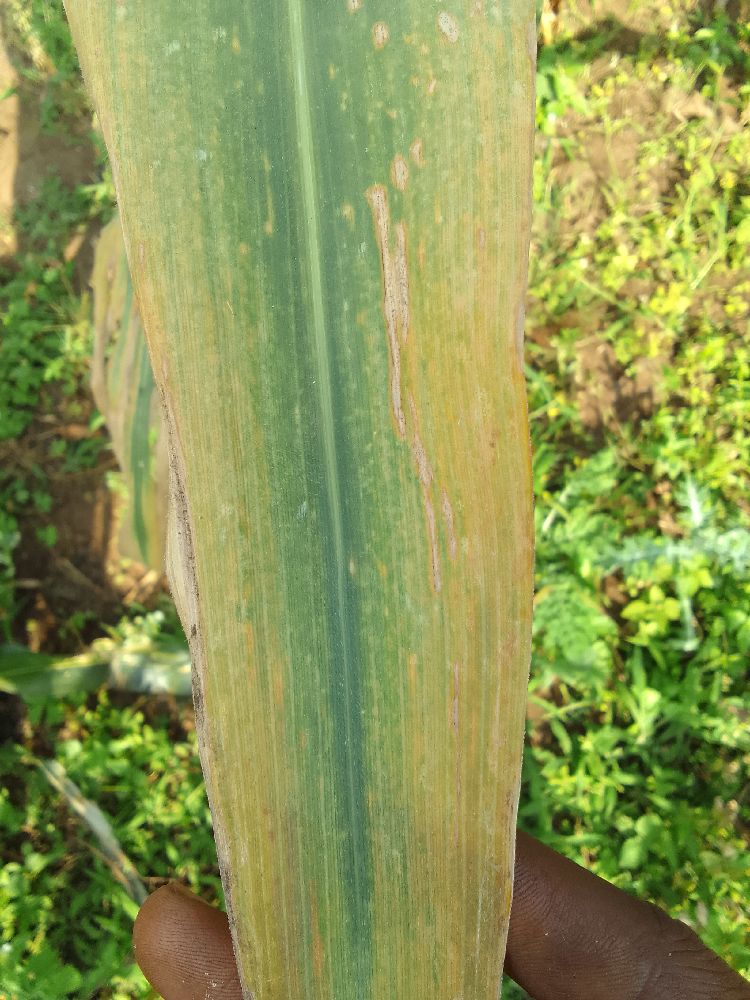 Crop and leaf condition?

maize, maize lethal necrosis
